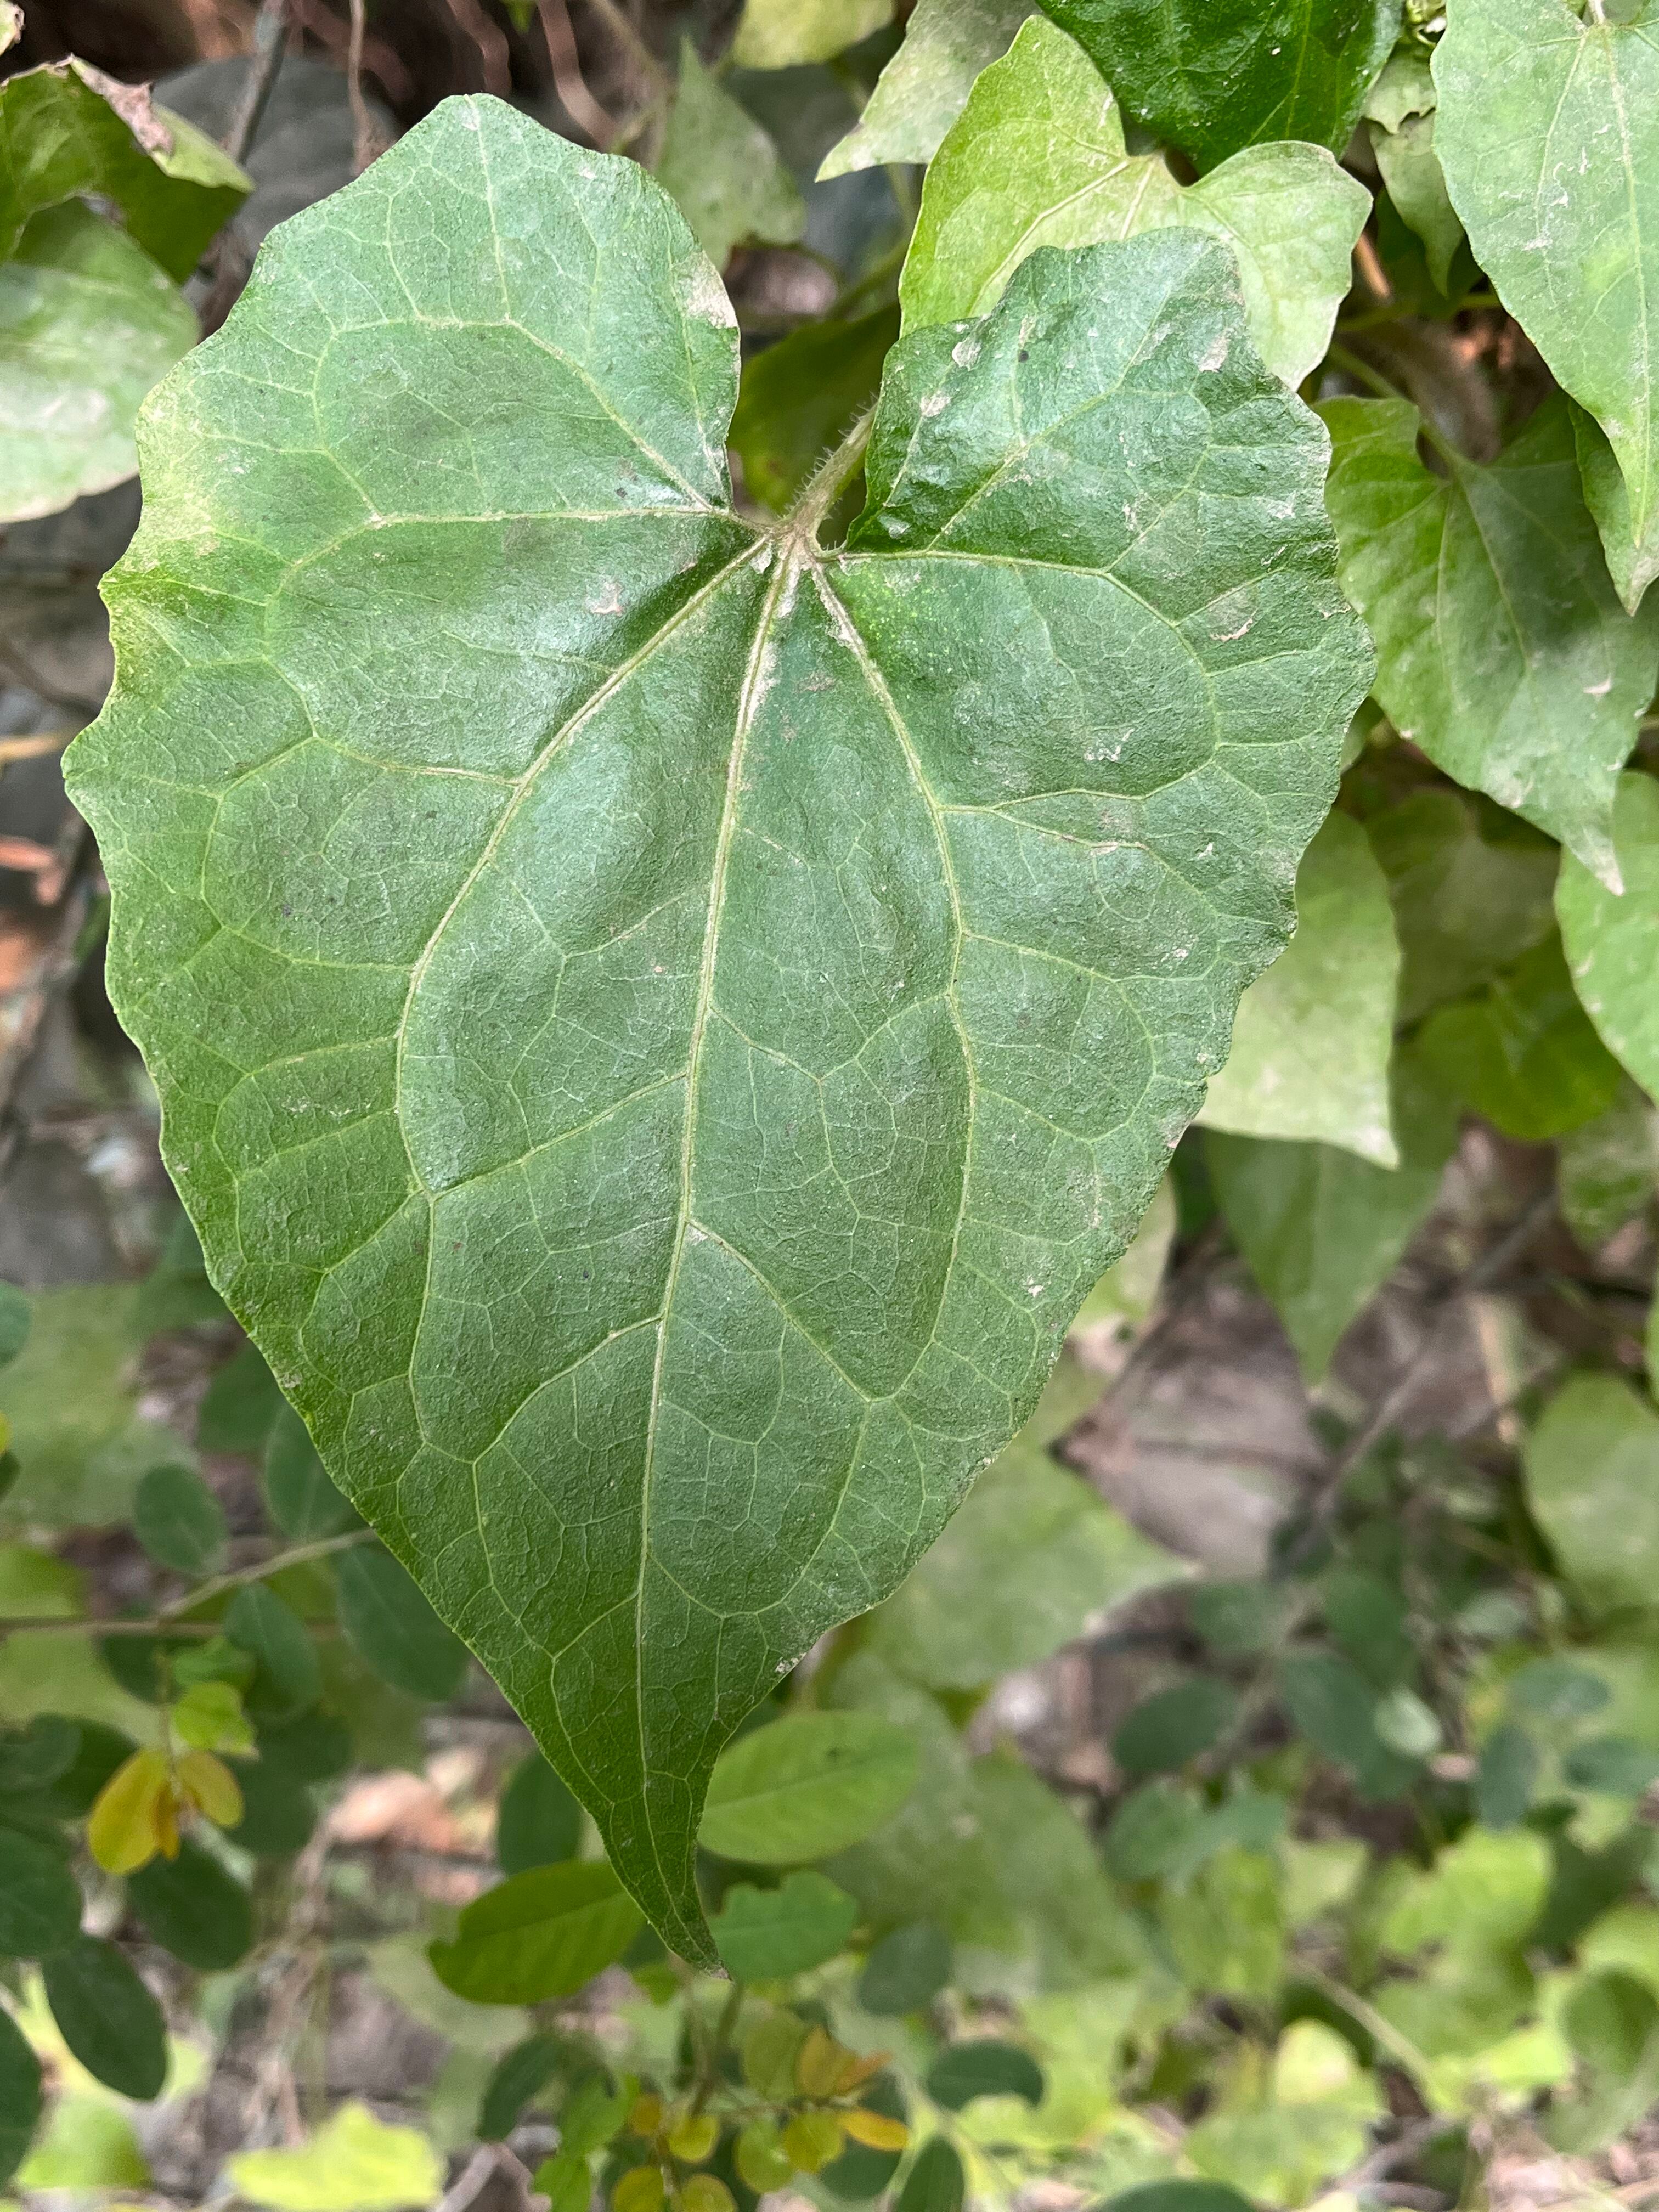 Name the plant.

bitter vine
